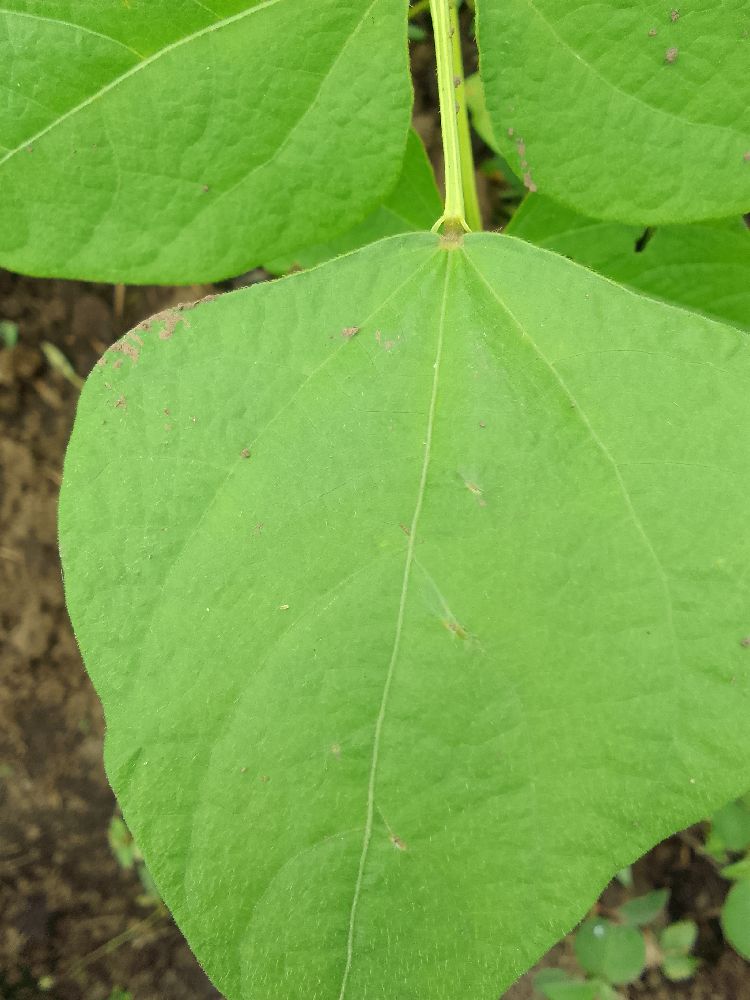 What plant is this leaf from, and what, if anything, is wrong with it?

common bean, healthy
